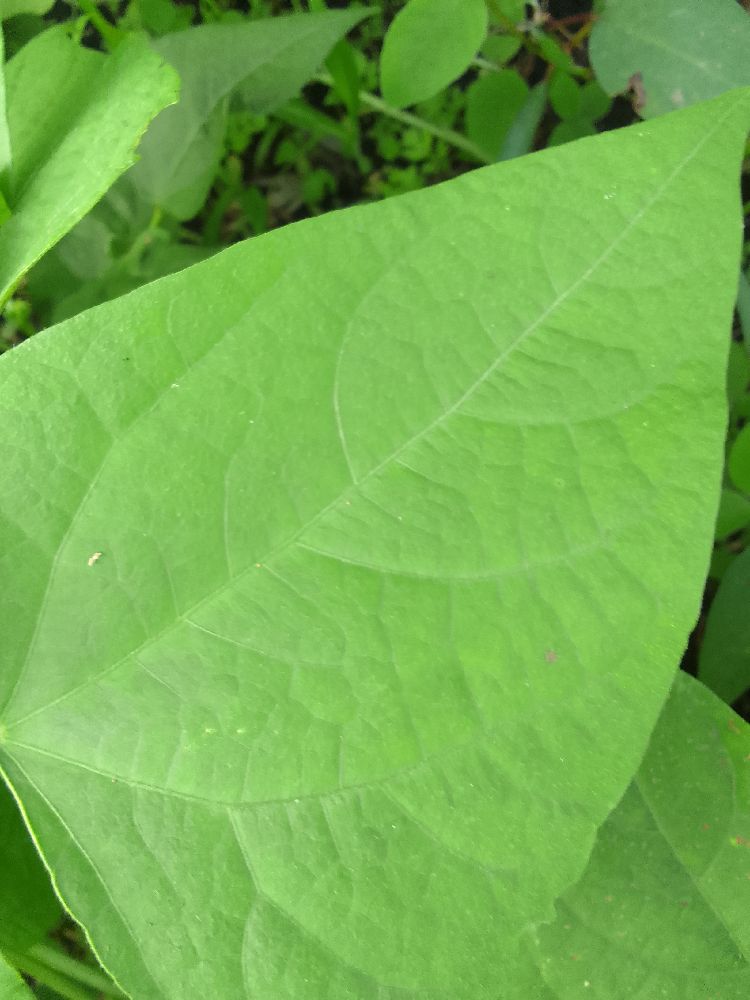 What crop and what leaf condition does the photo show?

common bean, healthy
